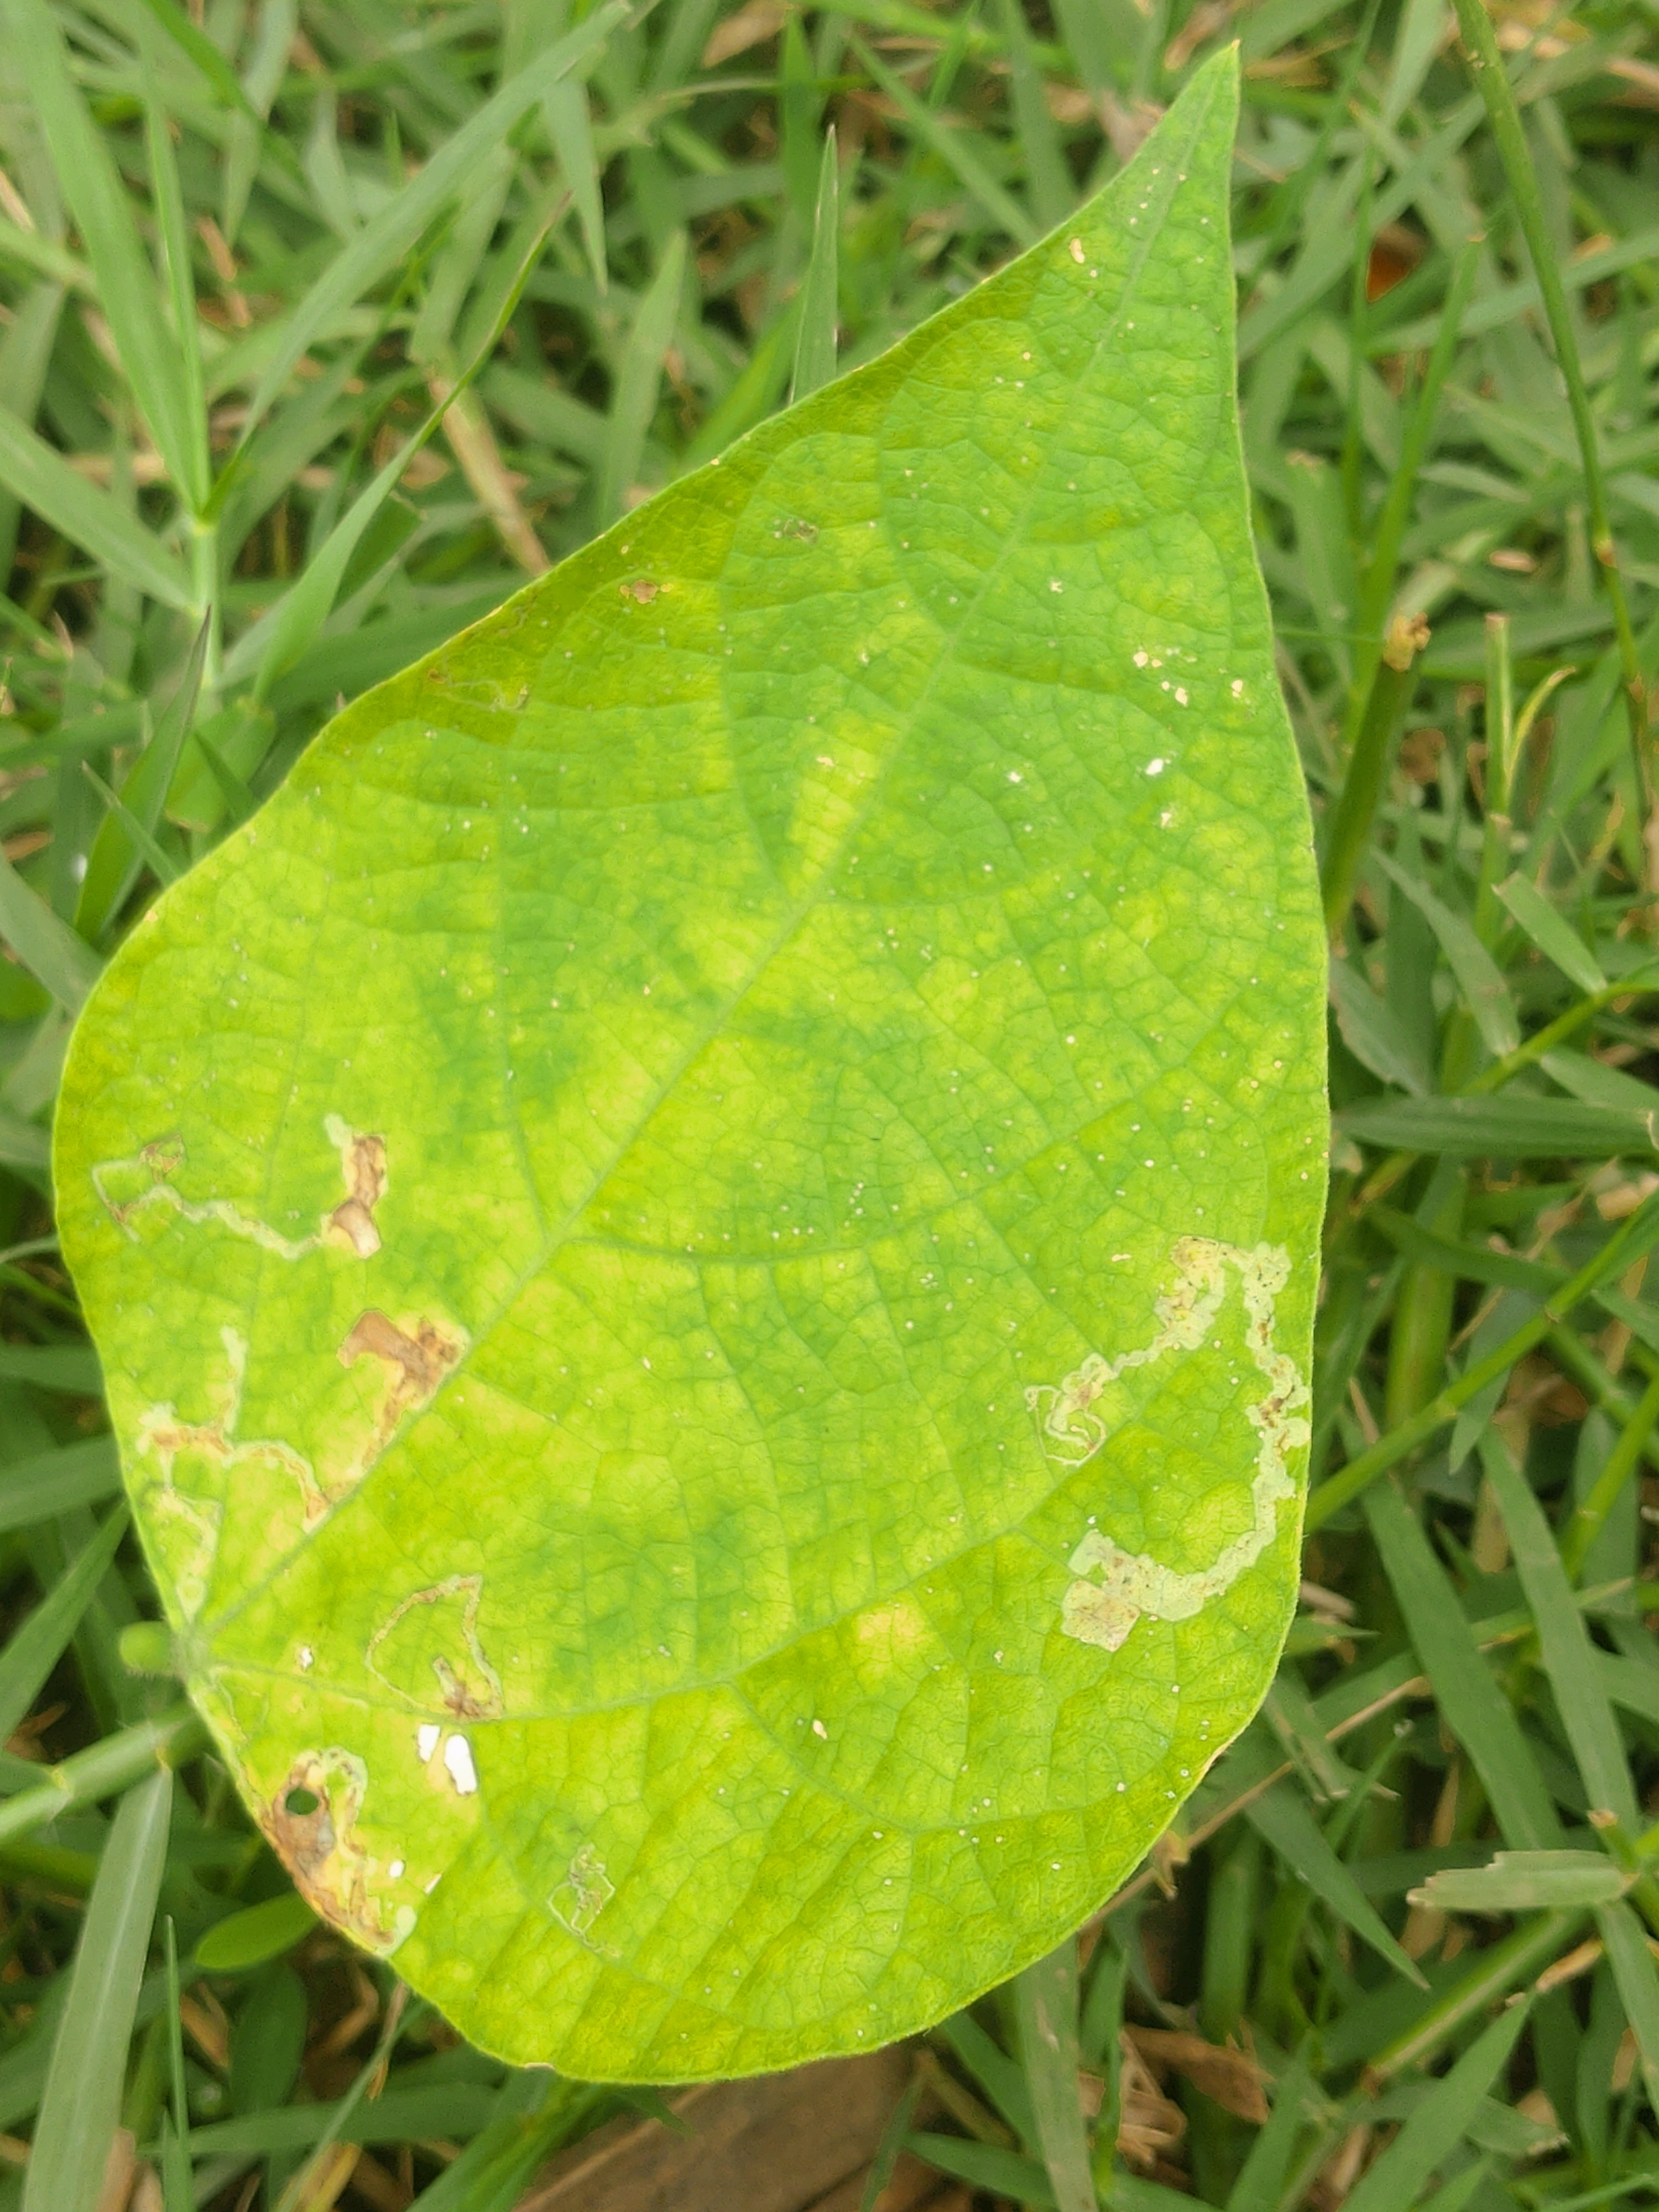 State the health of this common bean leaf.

rust
